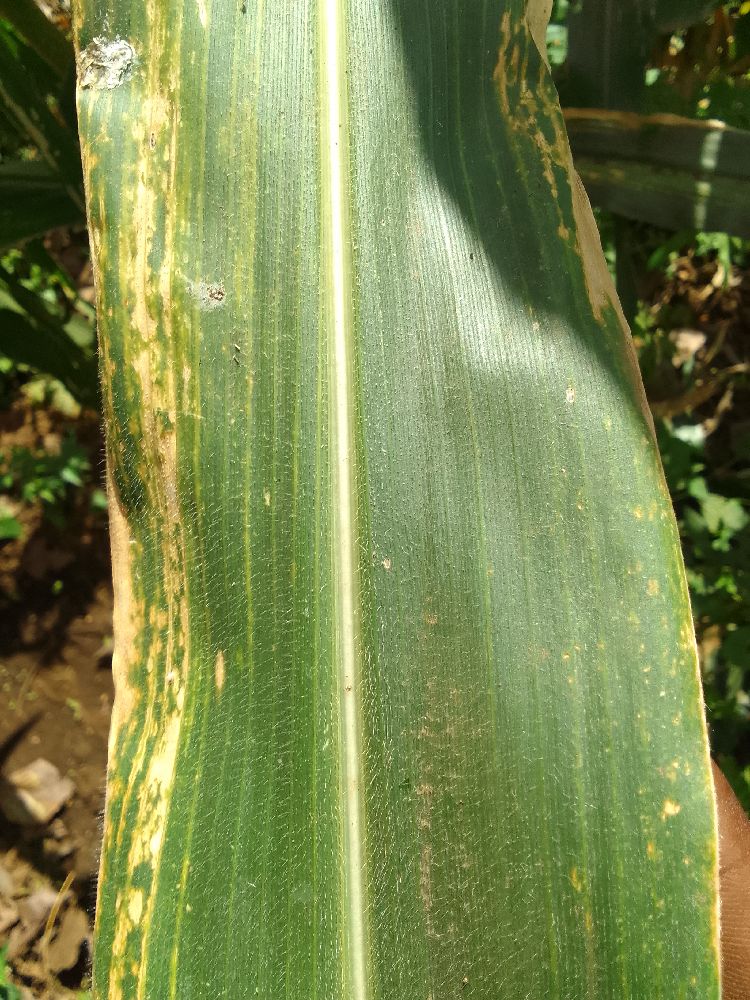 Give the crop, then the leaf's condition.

maize, maize lethal necrosis
